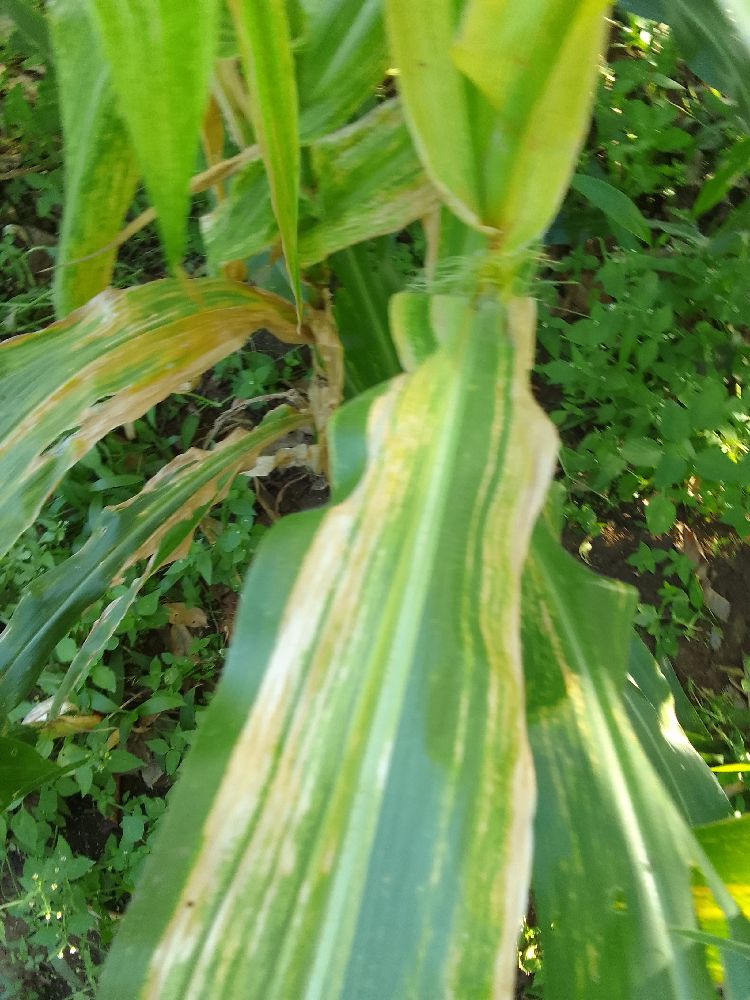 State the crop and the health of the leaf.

maize, maize lethal necrosis
